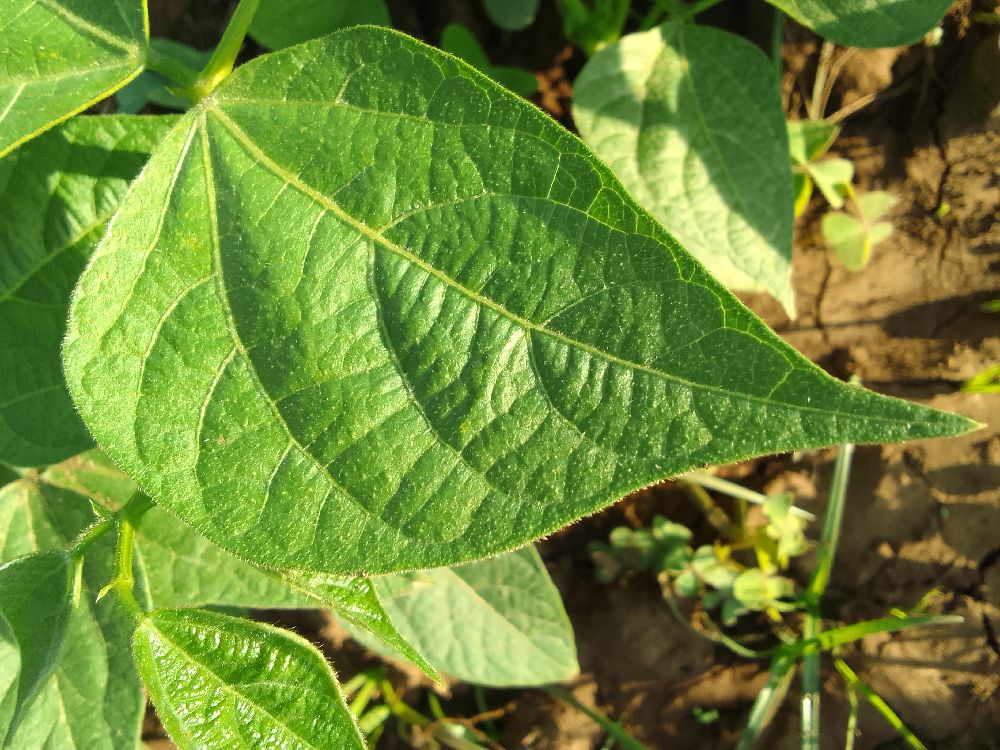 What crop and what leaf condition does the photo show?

common bean, healthy
